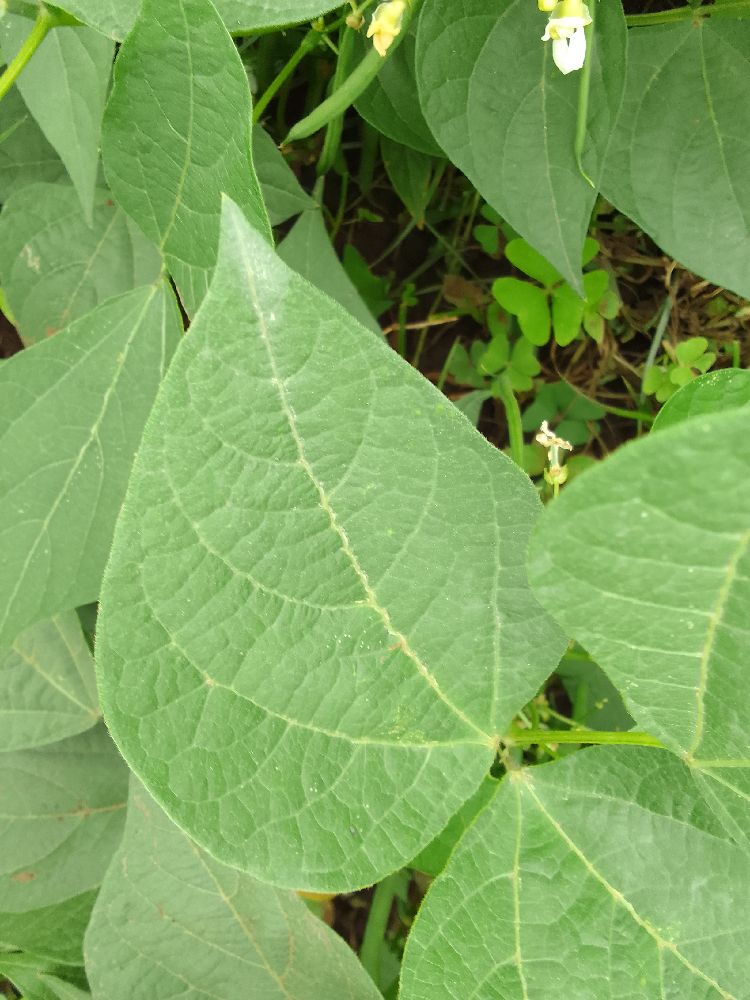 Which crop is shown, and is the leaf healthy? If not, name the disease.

common bean, healthy
